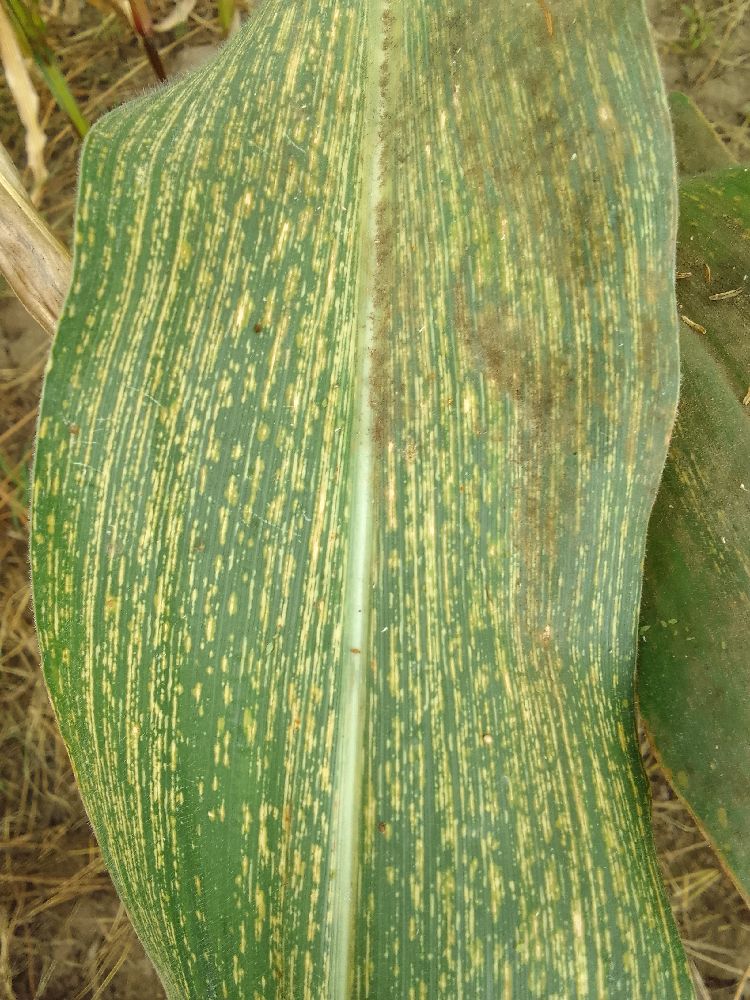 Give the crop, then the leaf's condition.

maize, maize streak virus
